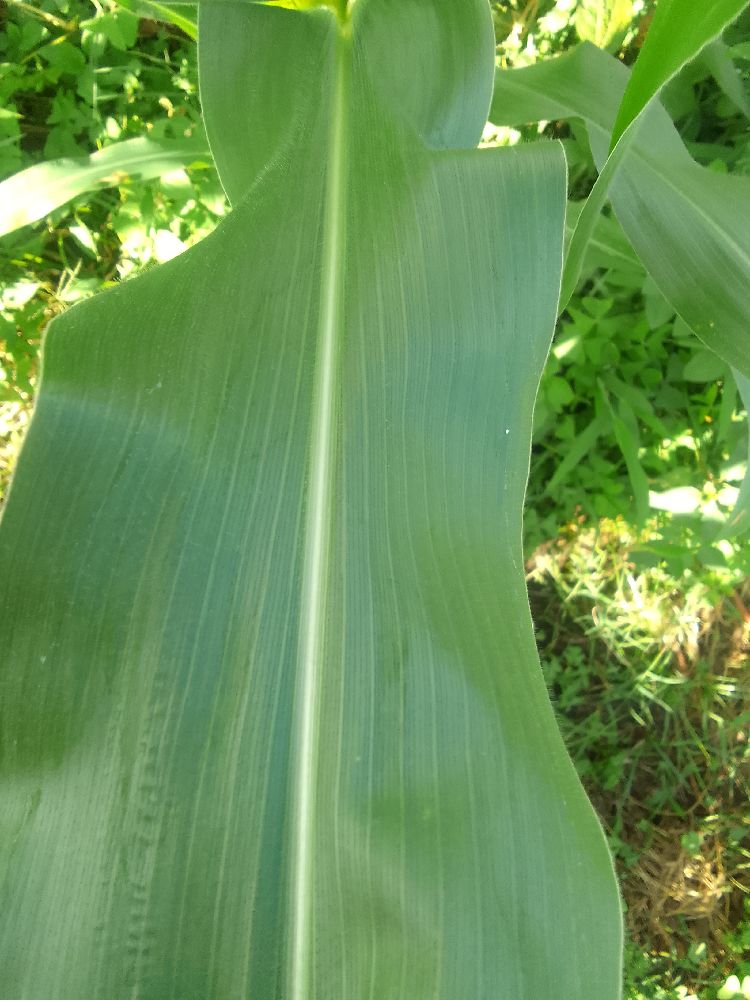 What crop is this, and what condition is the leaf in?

maize, healthy
